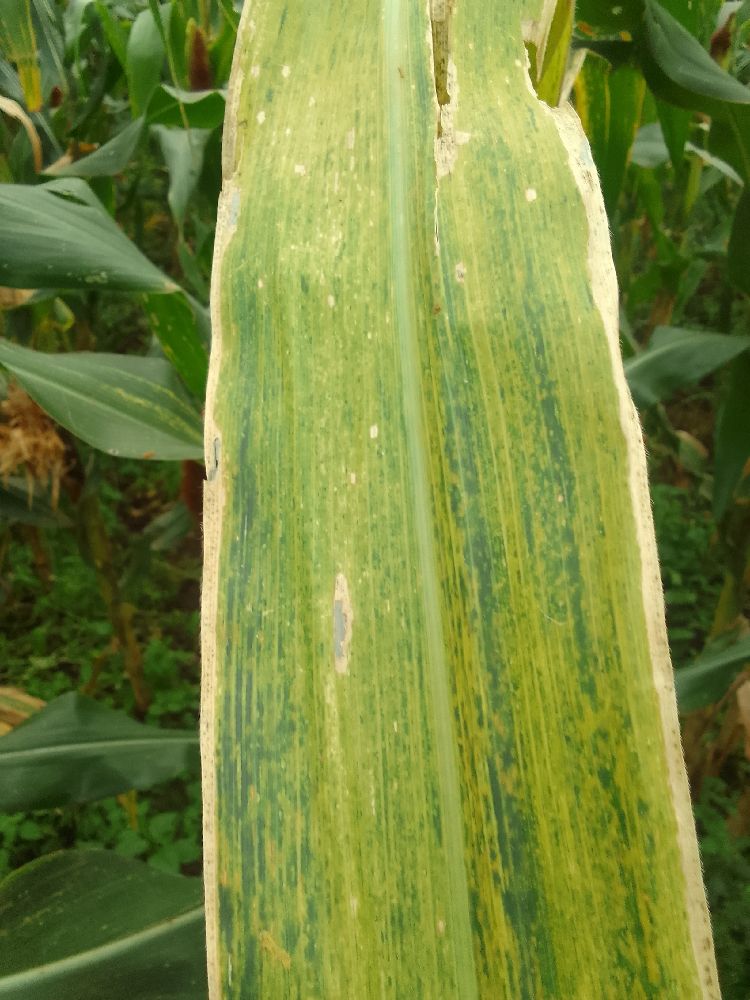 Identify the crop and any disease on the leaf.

maize, maize lethal necrosis
